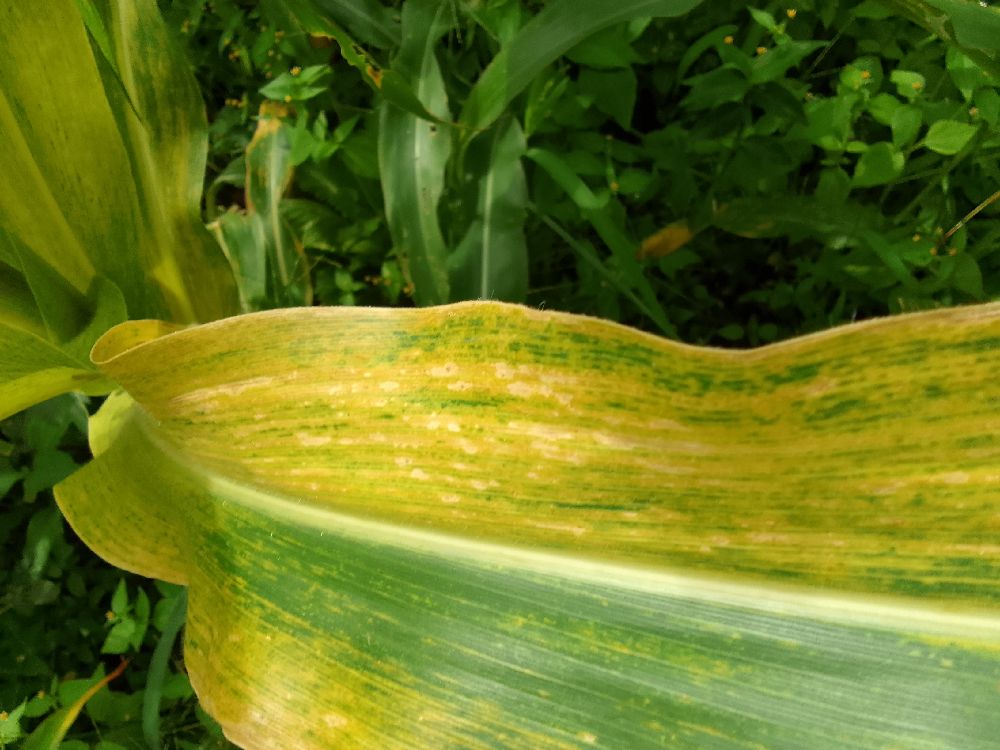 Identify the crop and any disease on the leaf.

maize, maize lethal necrosis
